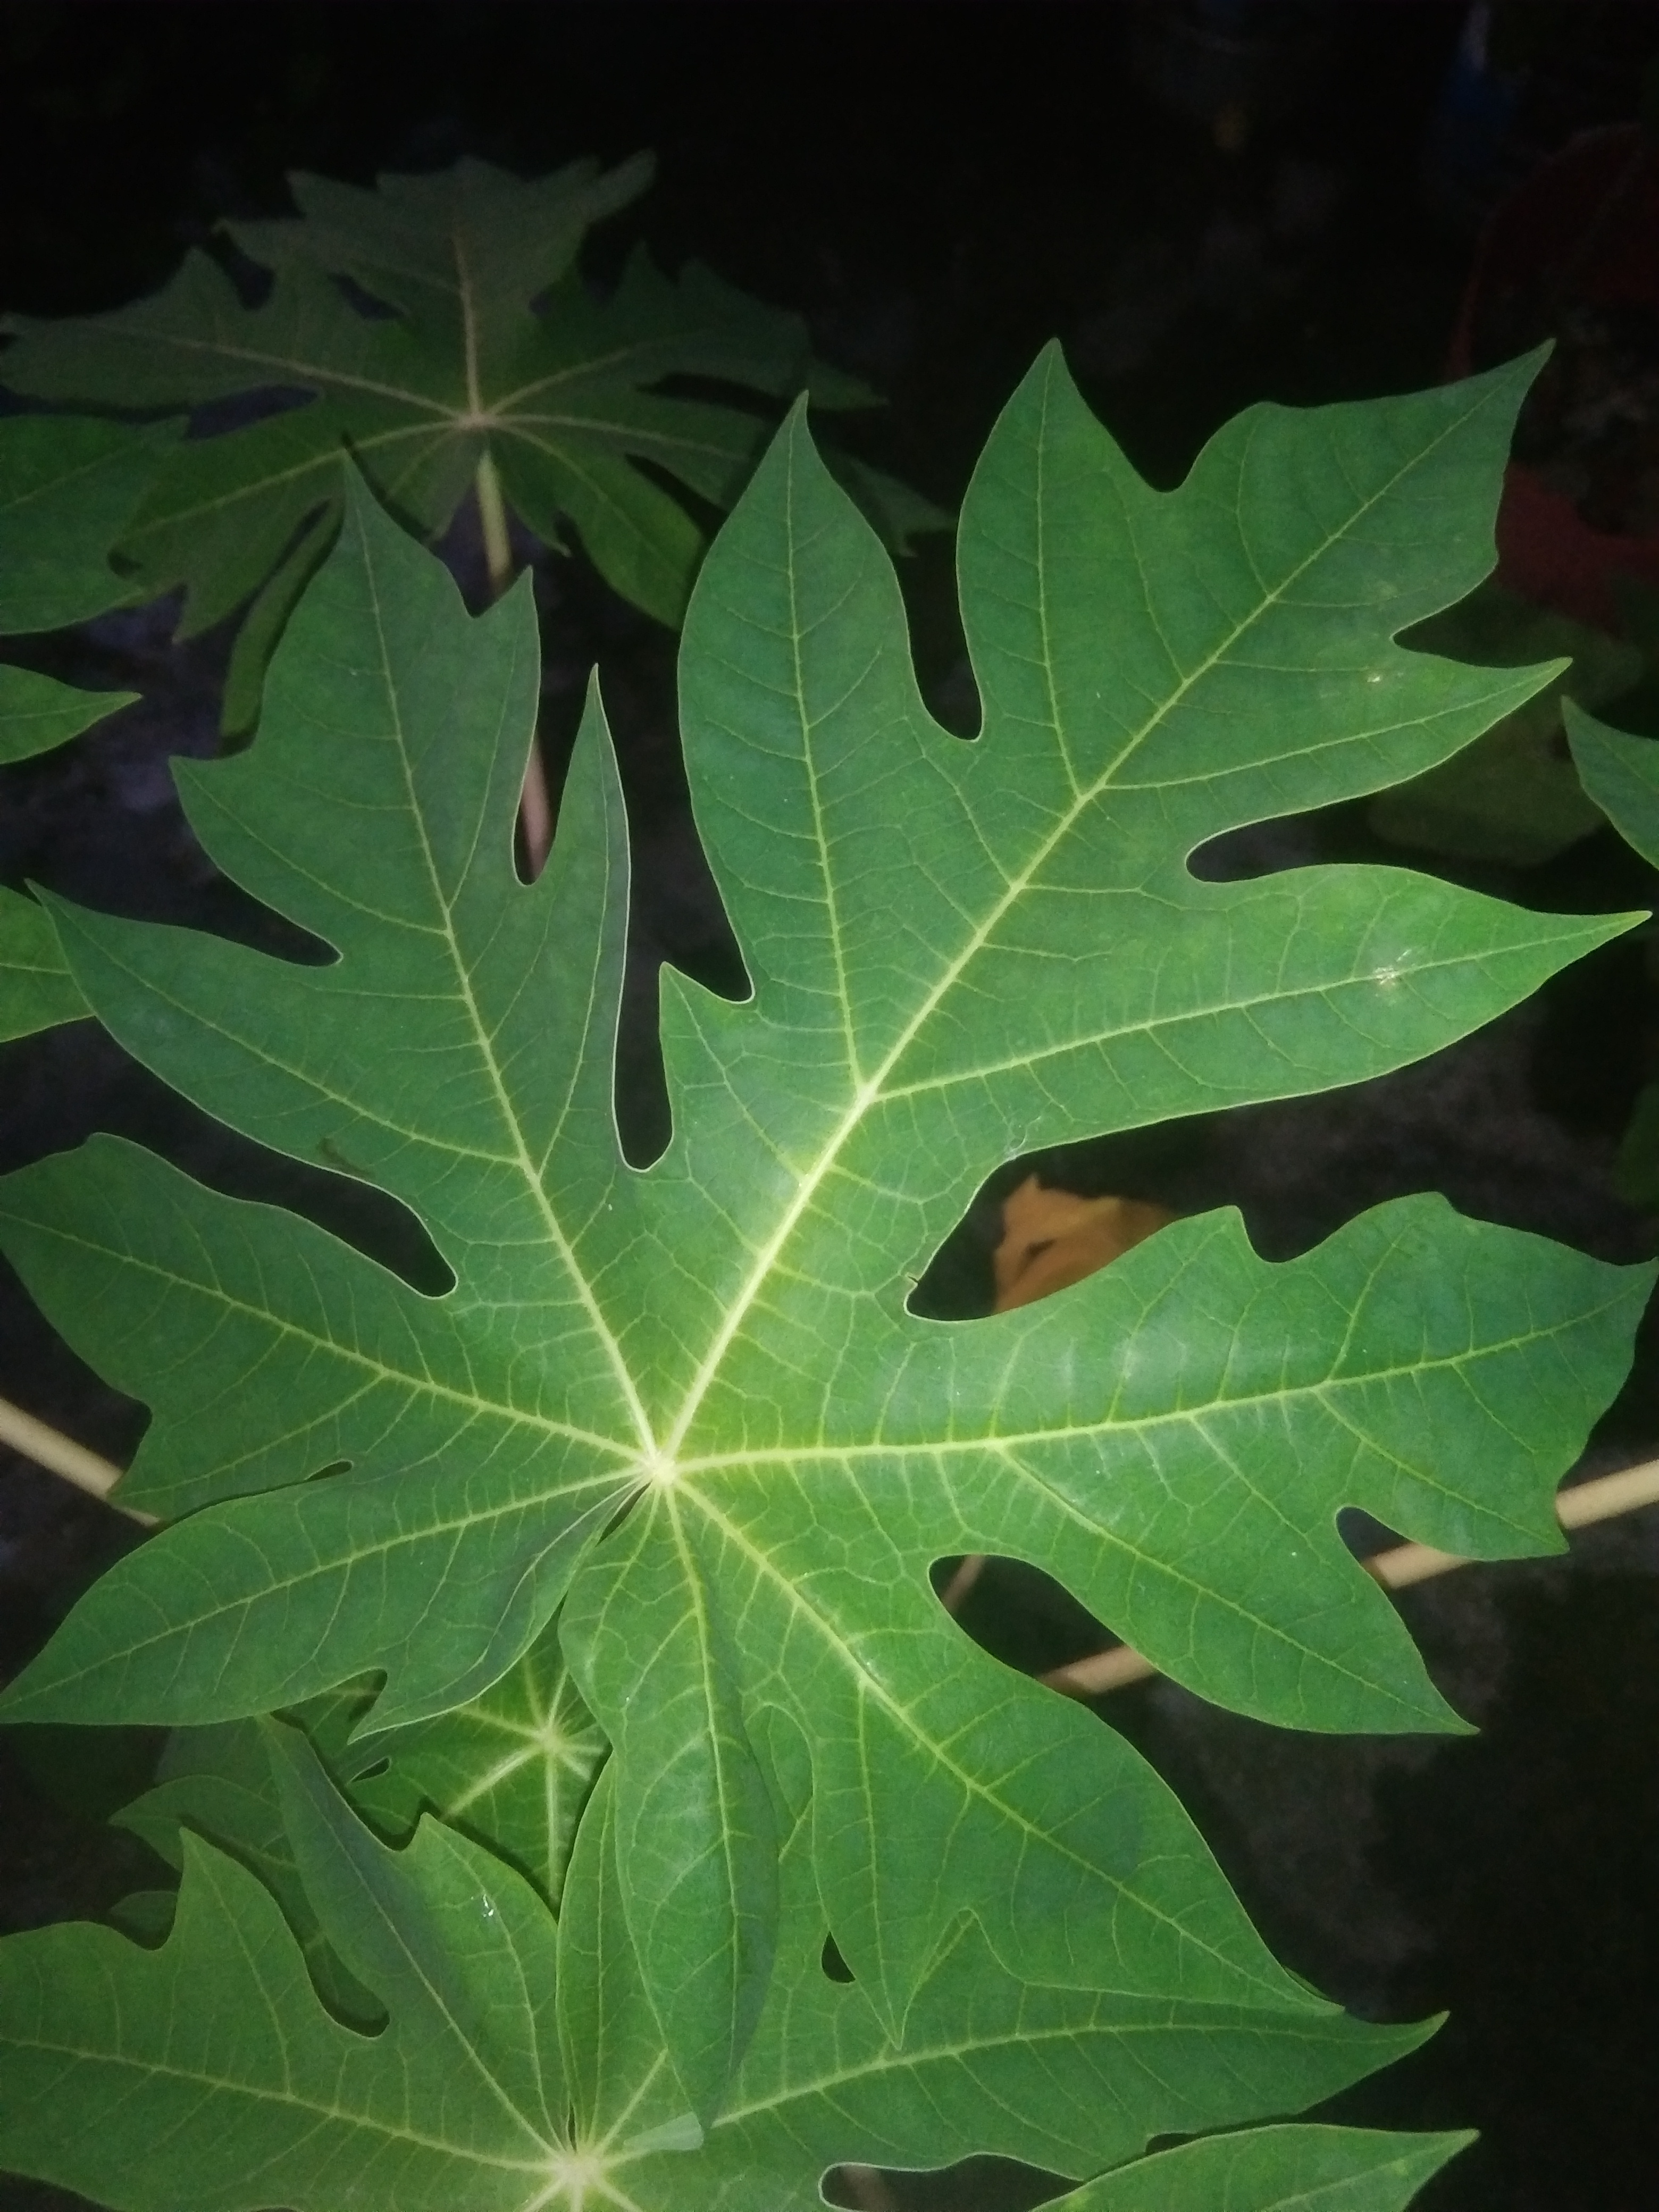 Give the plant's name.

papaya
